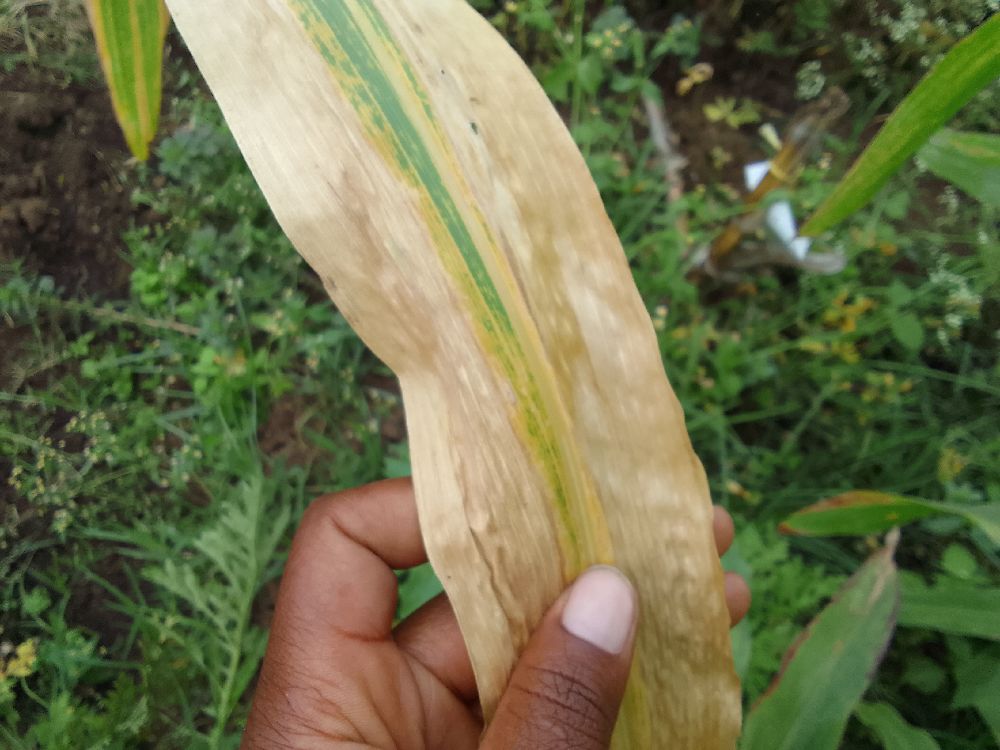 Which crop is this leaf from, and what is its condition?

maize, maize lethal necrosis
